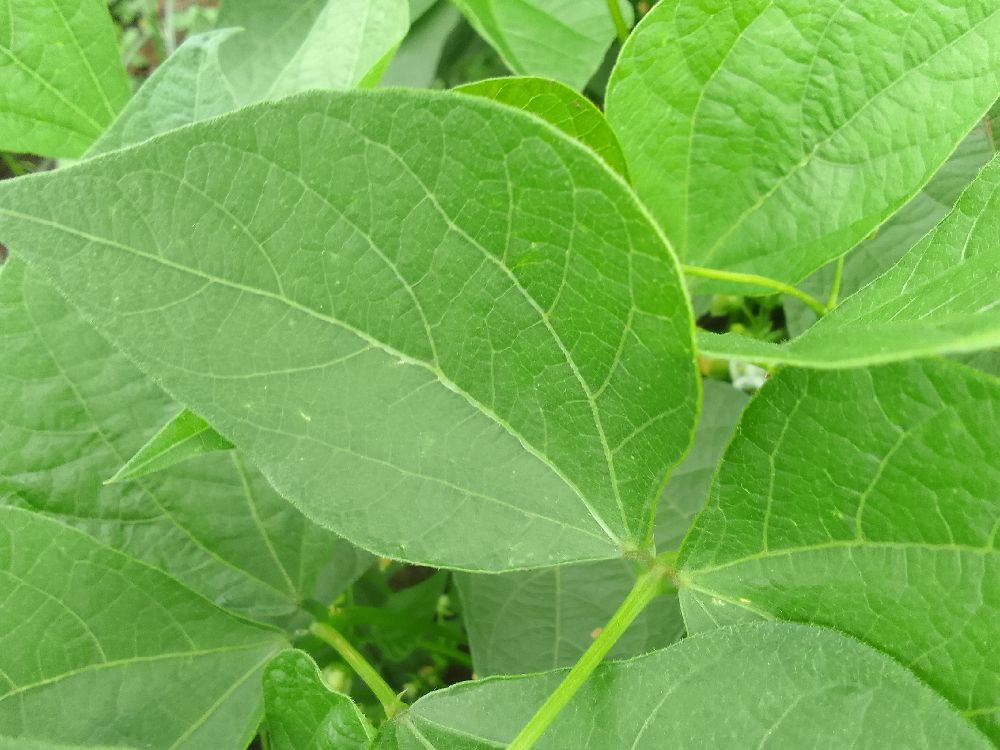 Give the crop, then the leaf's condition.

common bean, healthy
